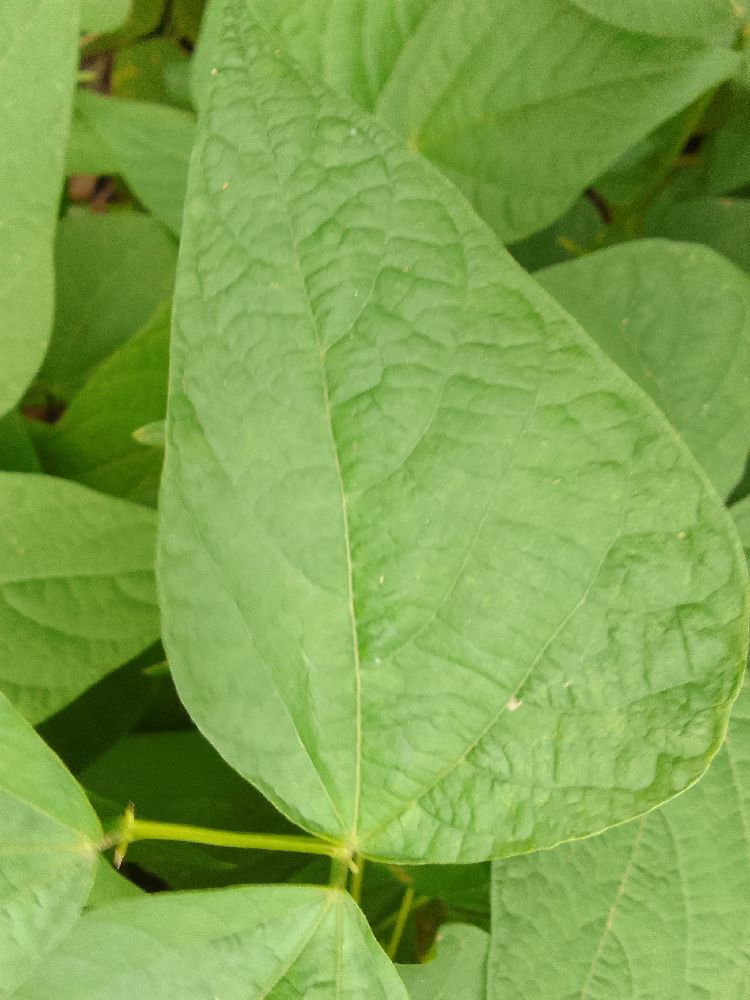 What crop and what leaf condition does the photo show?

common bean, healthy
